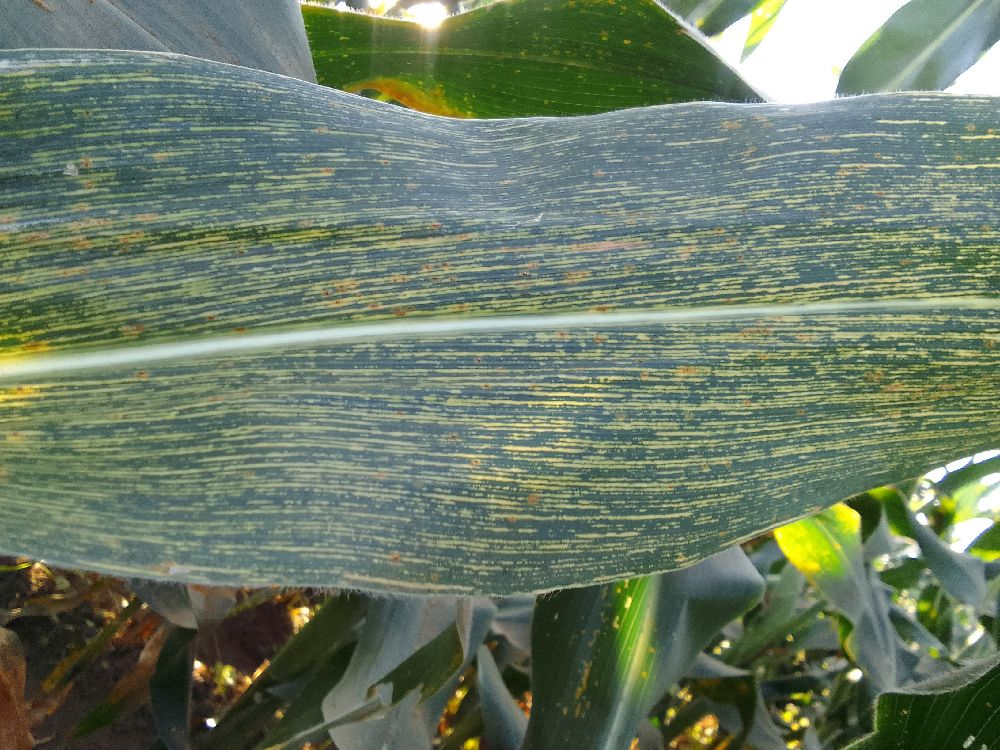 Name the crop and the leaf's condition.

maize, maize streak virus
